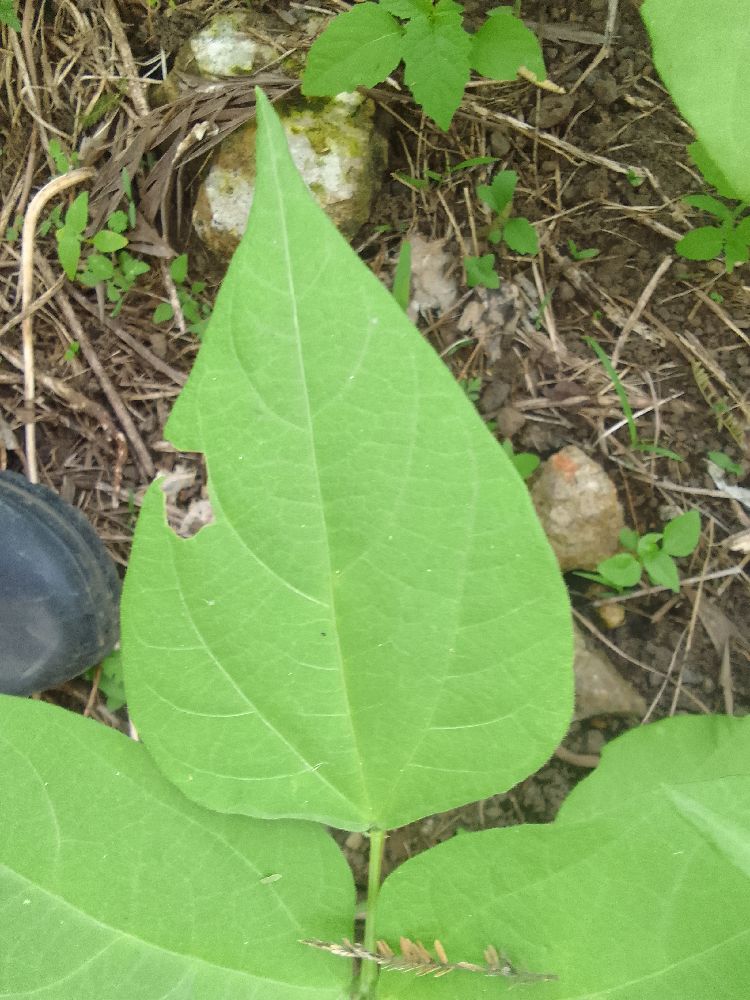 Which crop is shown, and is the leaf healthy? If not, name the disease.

common bean, healthy
